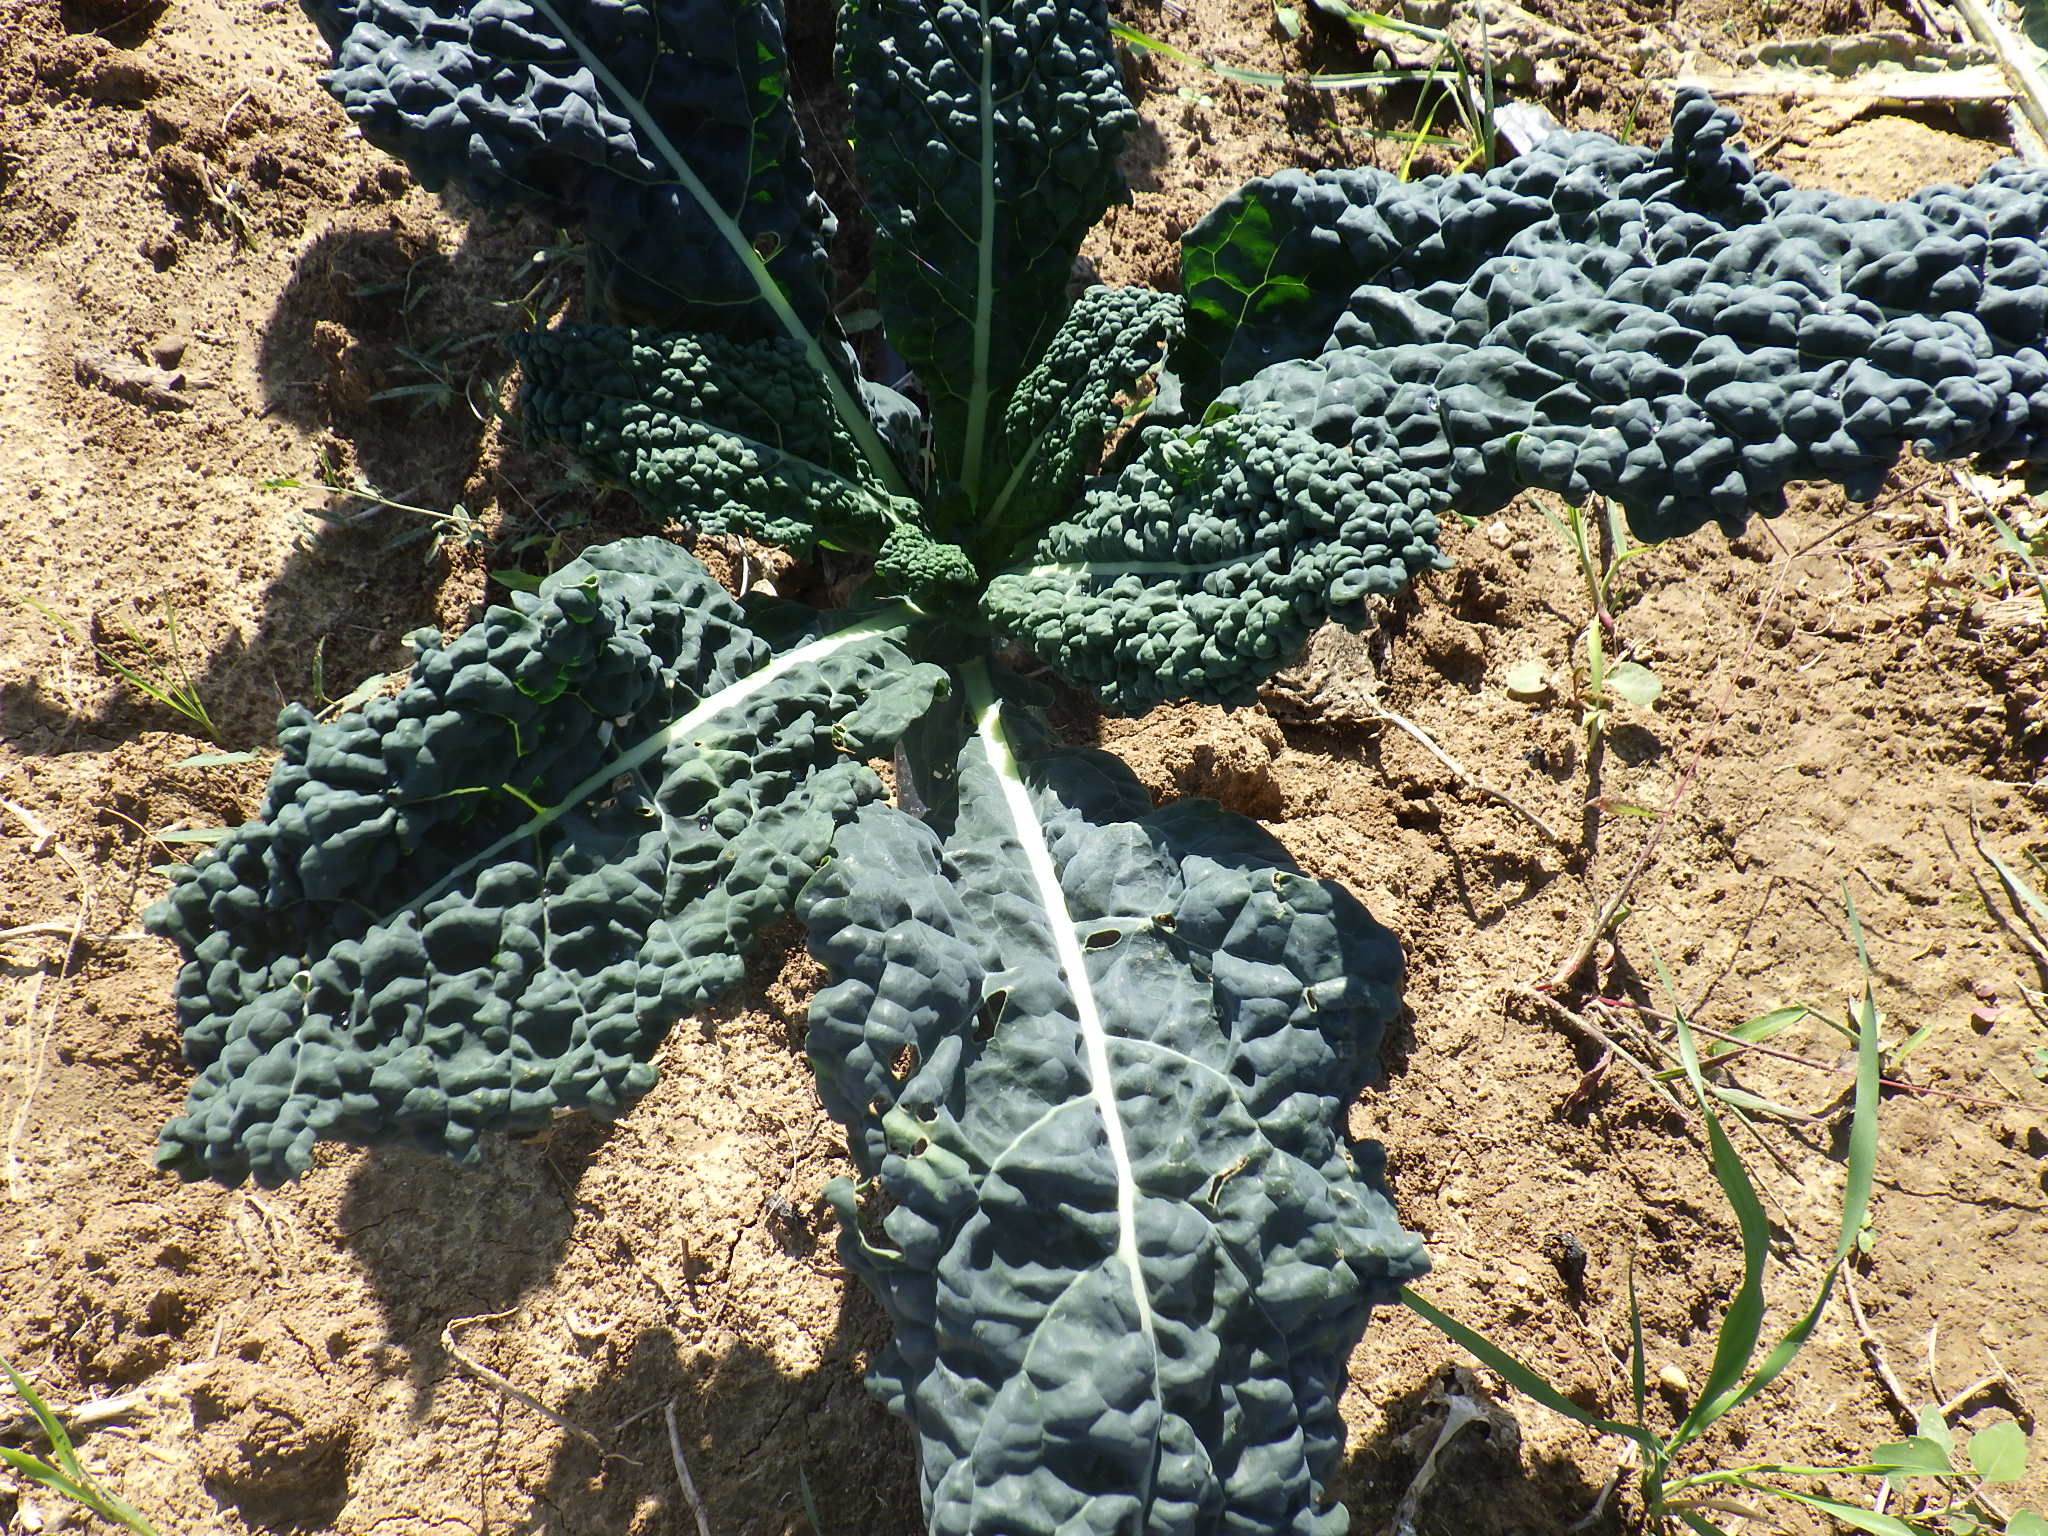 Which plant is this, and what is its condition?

kale, phytophagous
